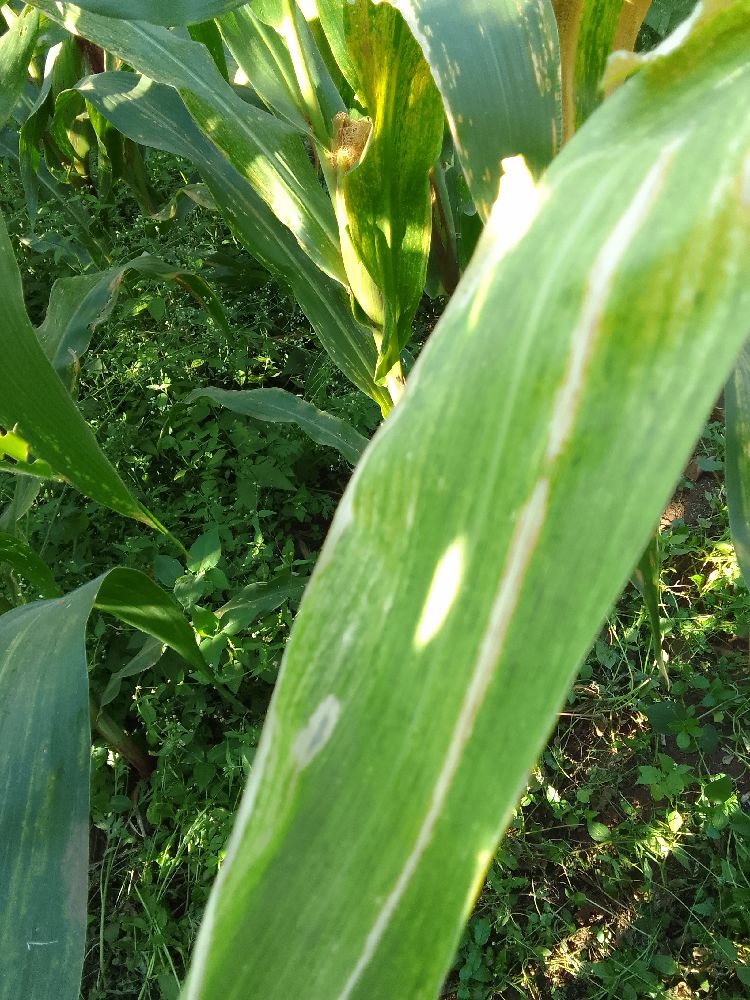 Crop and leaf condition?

maize, maize lethal necrosis
